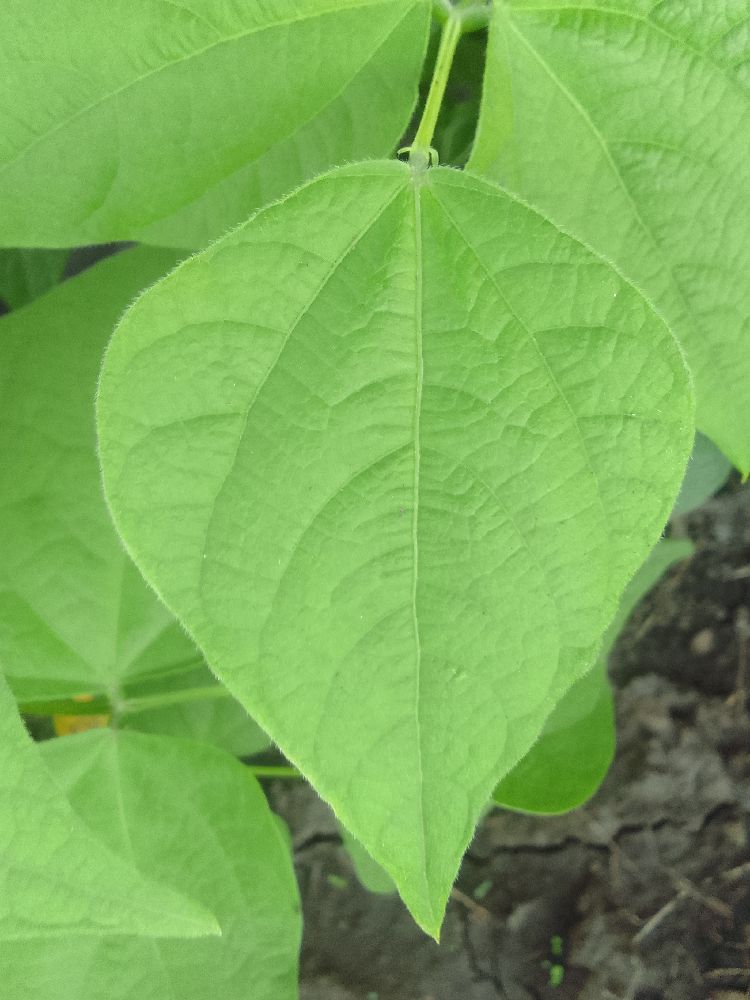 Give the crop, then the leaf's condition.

common bean, healthy
